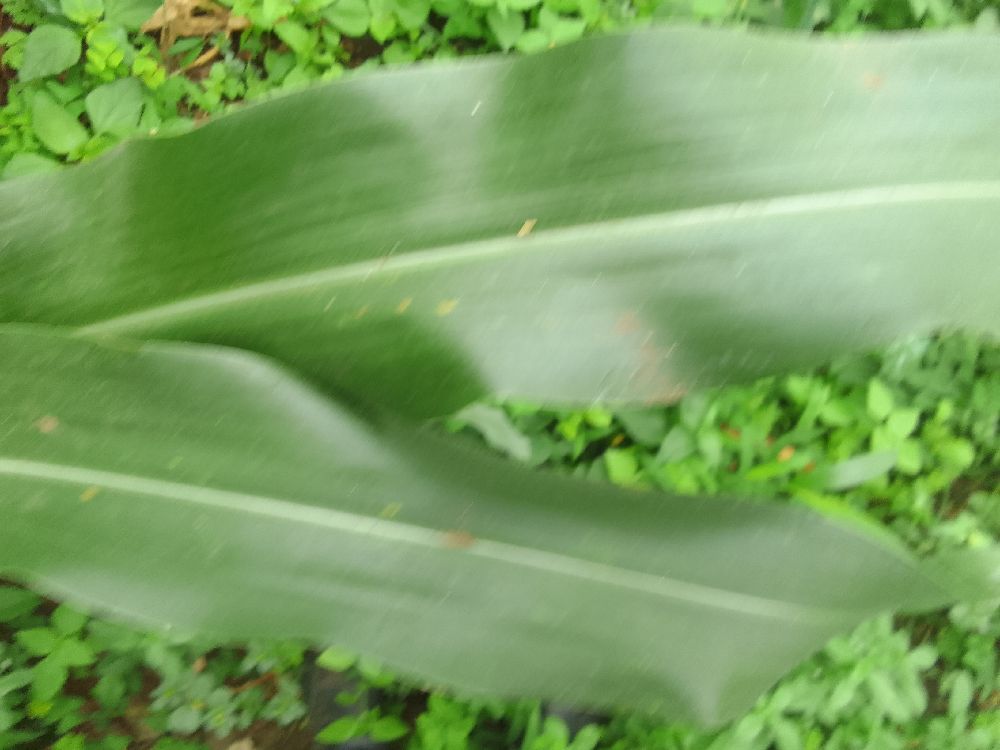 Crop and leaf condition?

maize, healthy
